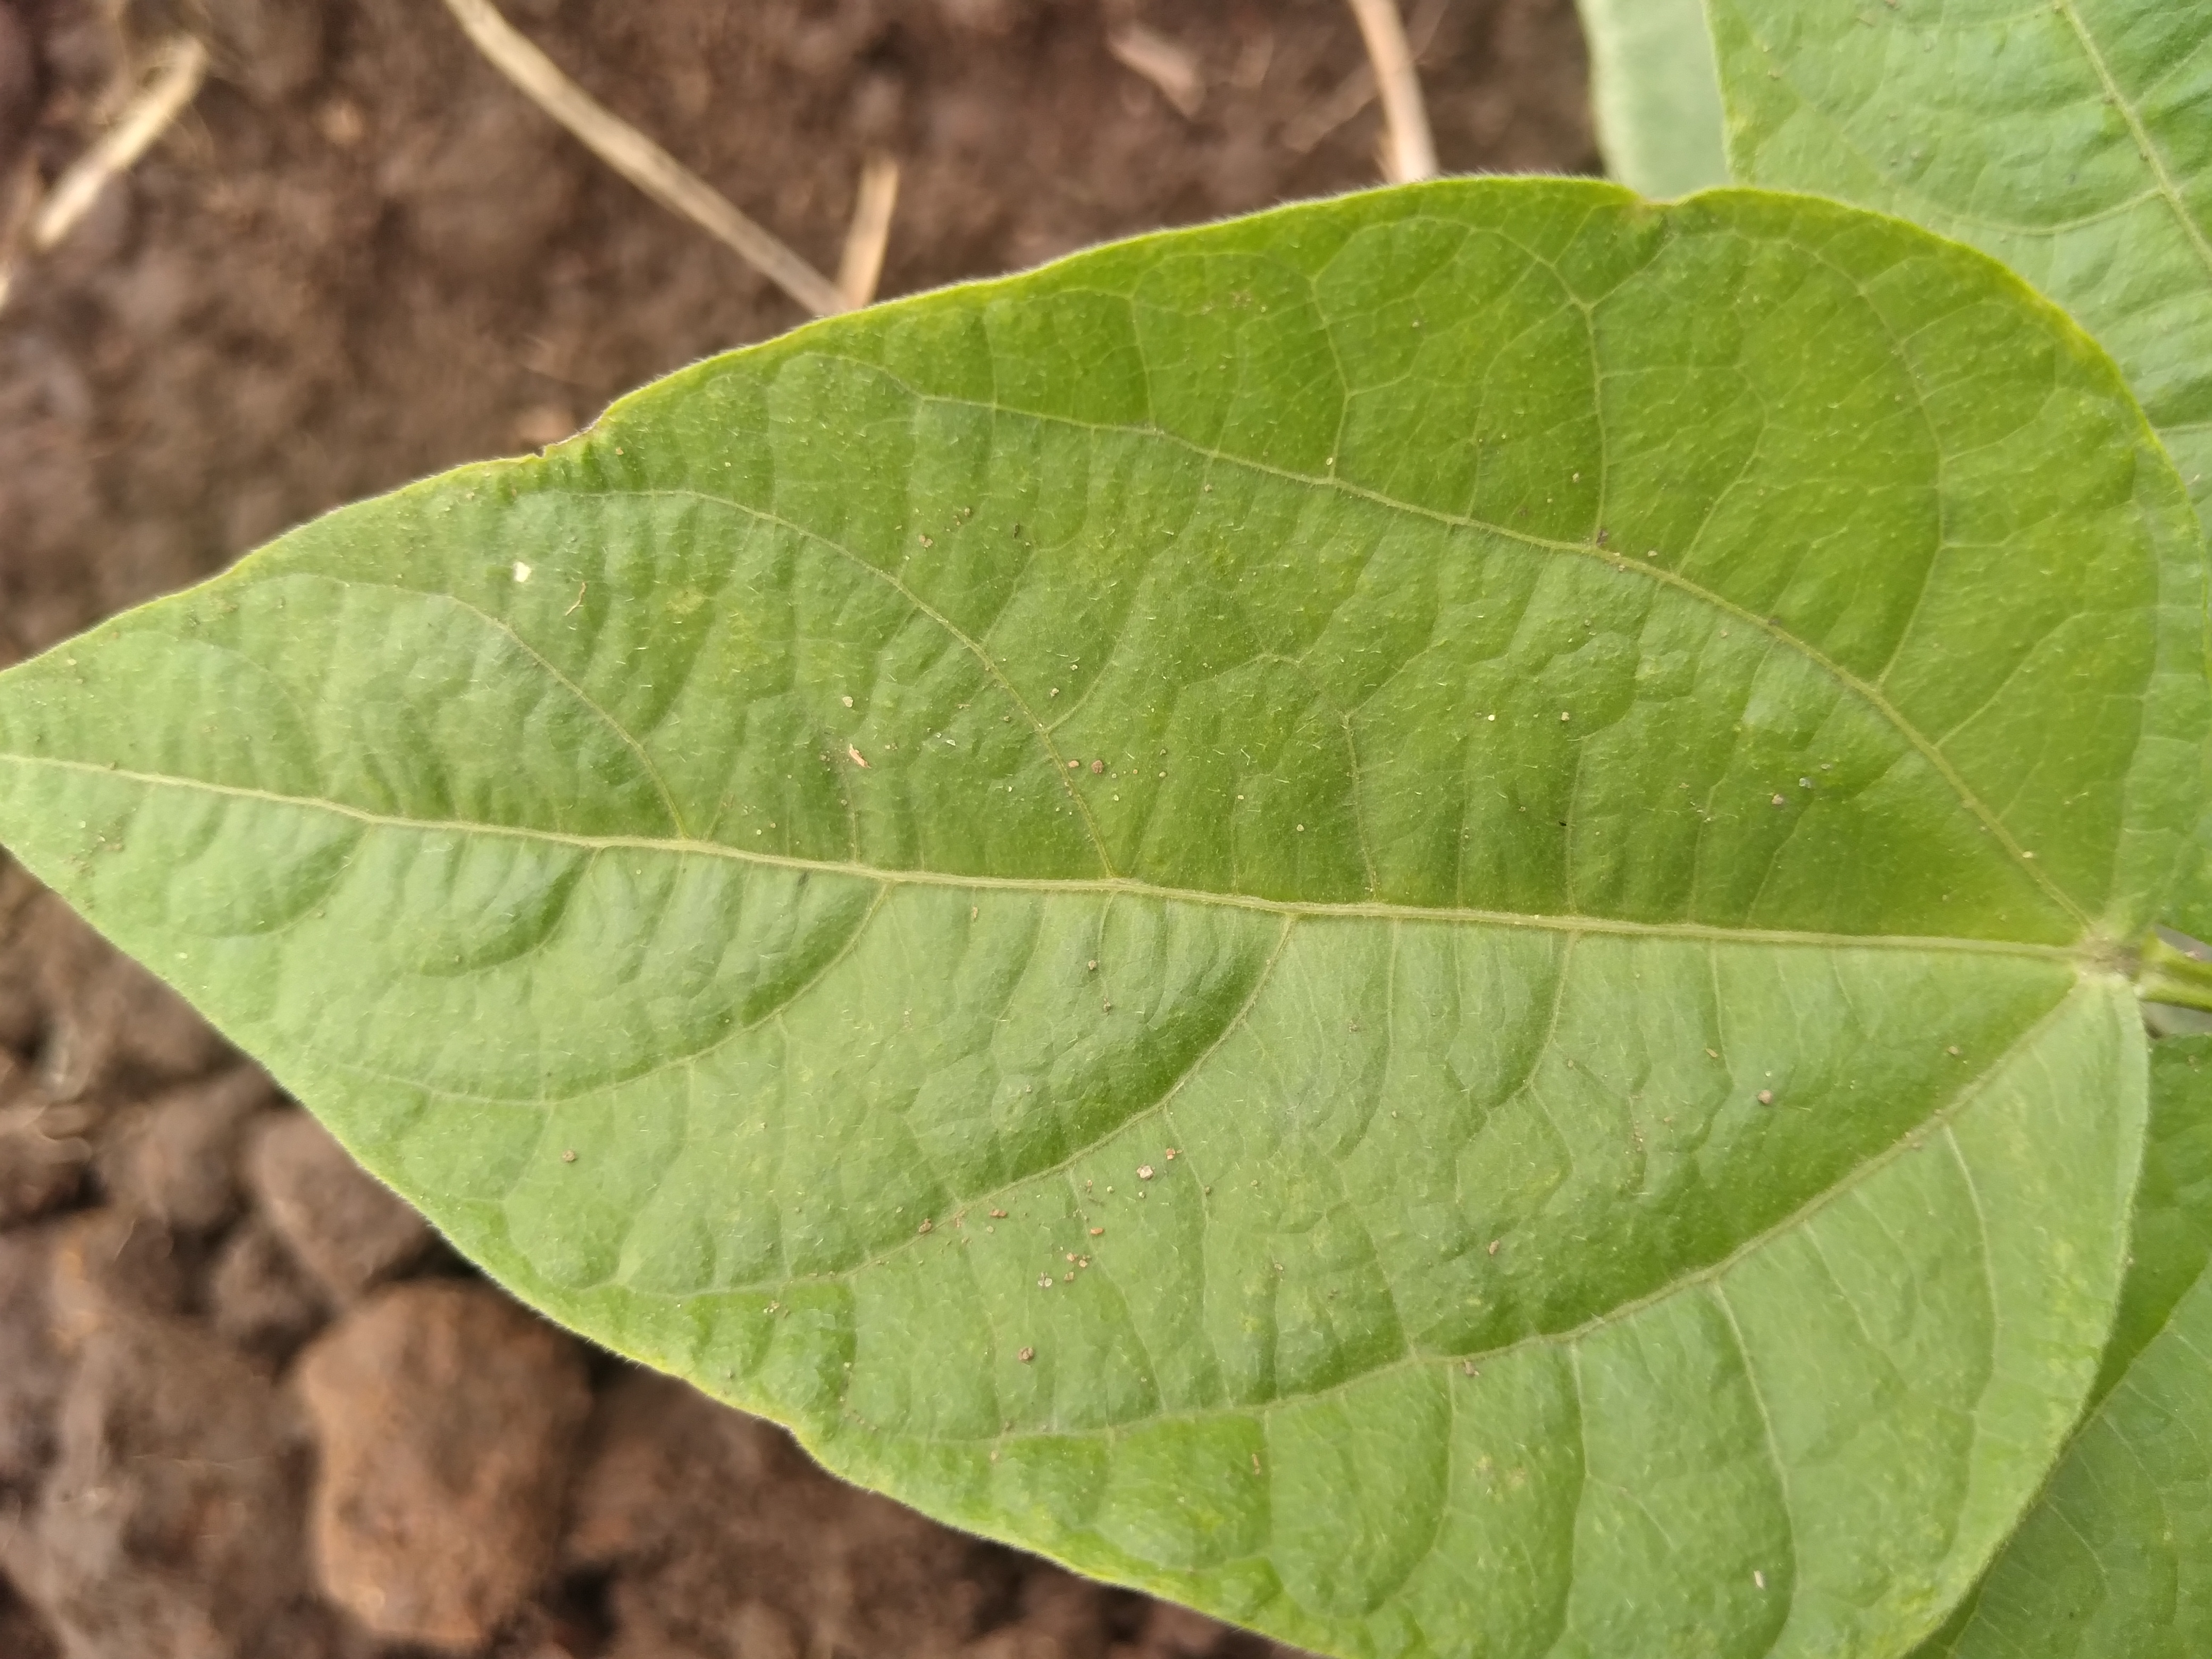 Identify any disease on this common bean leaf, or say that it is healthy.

healthy
